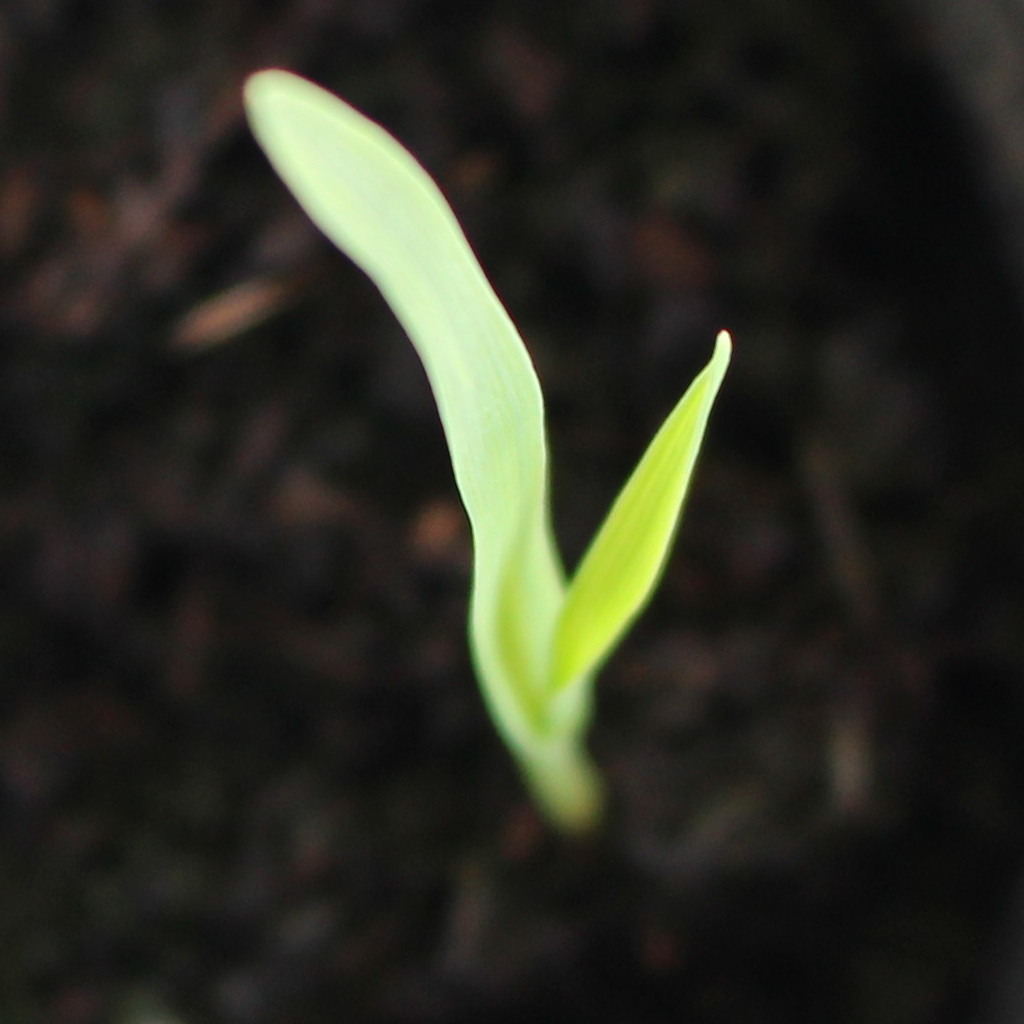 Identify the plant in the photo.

Avena sterilis
